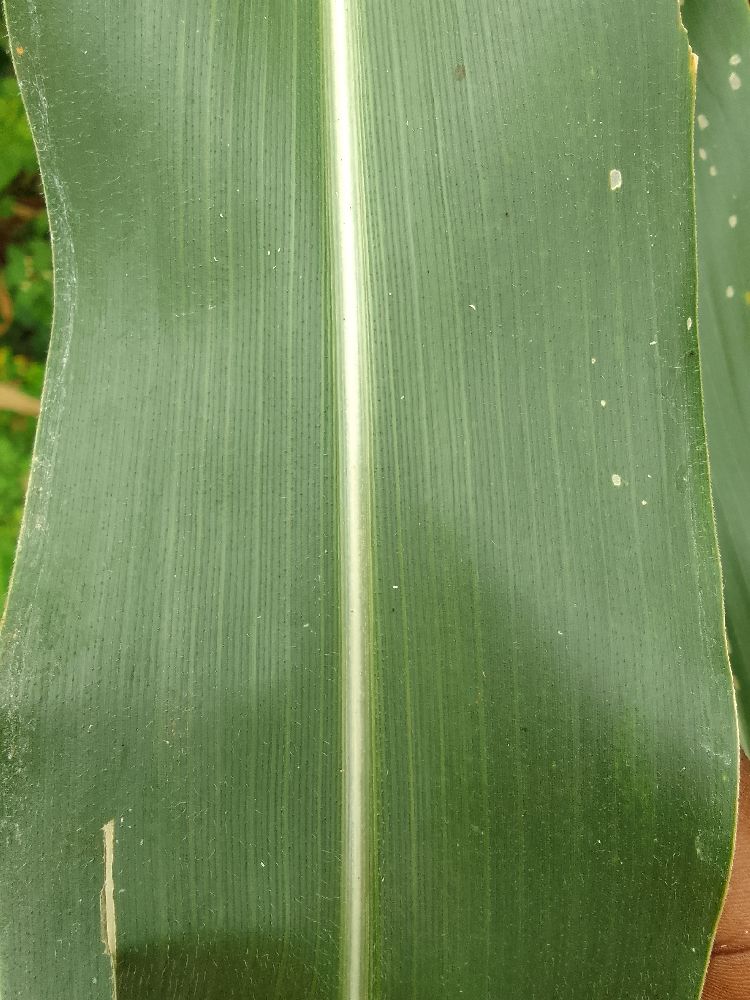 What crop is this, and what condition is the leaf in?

maize, healthy
